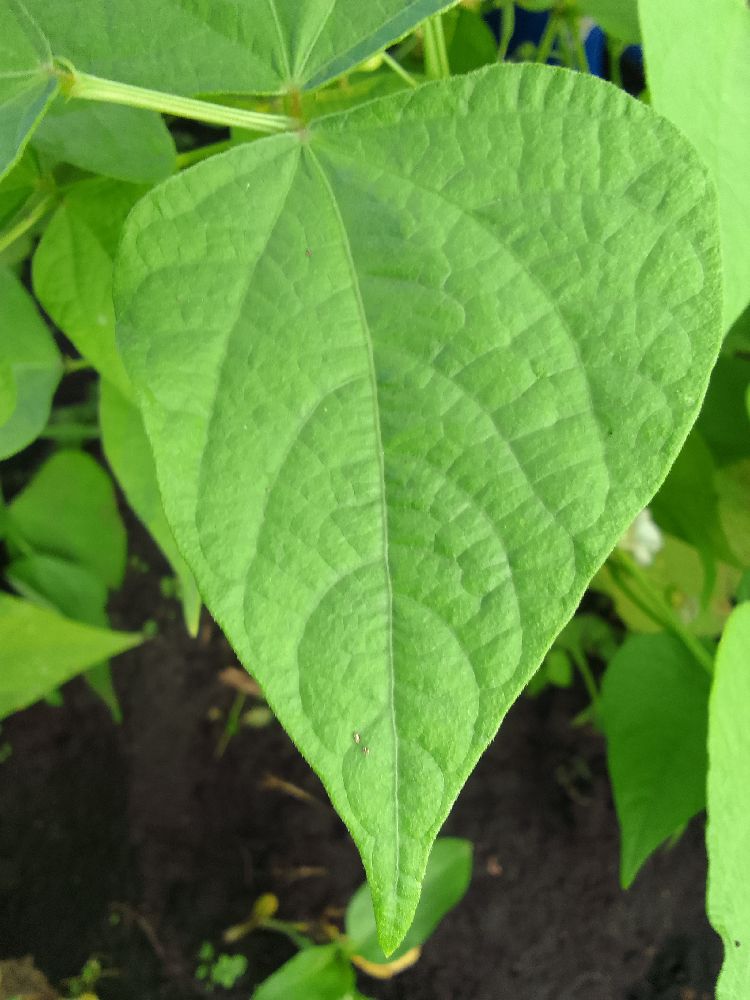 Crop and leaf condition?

common bean, healthy
